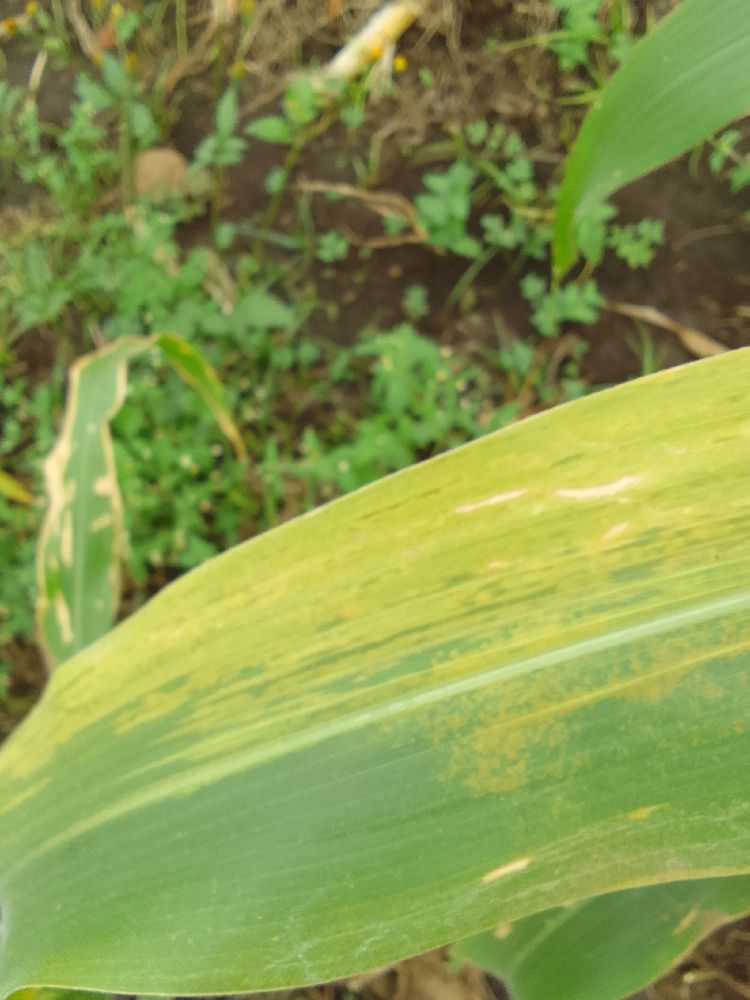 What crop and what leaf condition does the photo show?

maize, maize lethal necrosis
